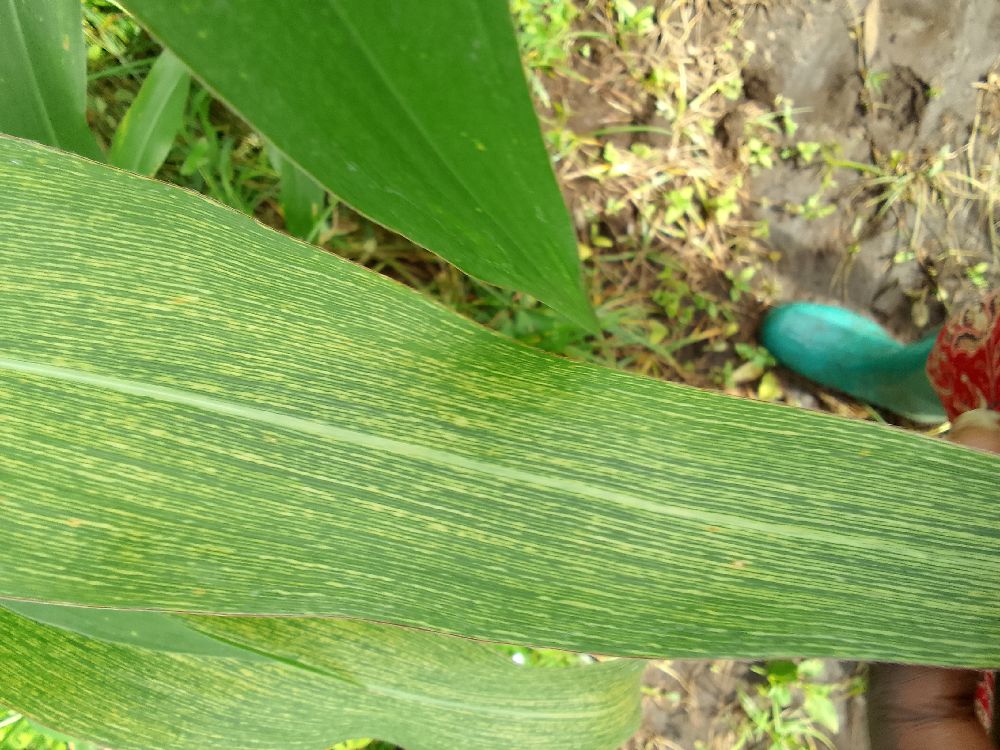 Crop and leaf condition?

maize, maize streak virus
